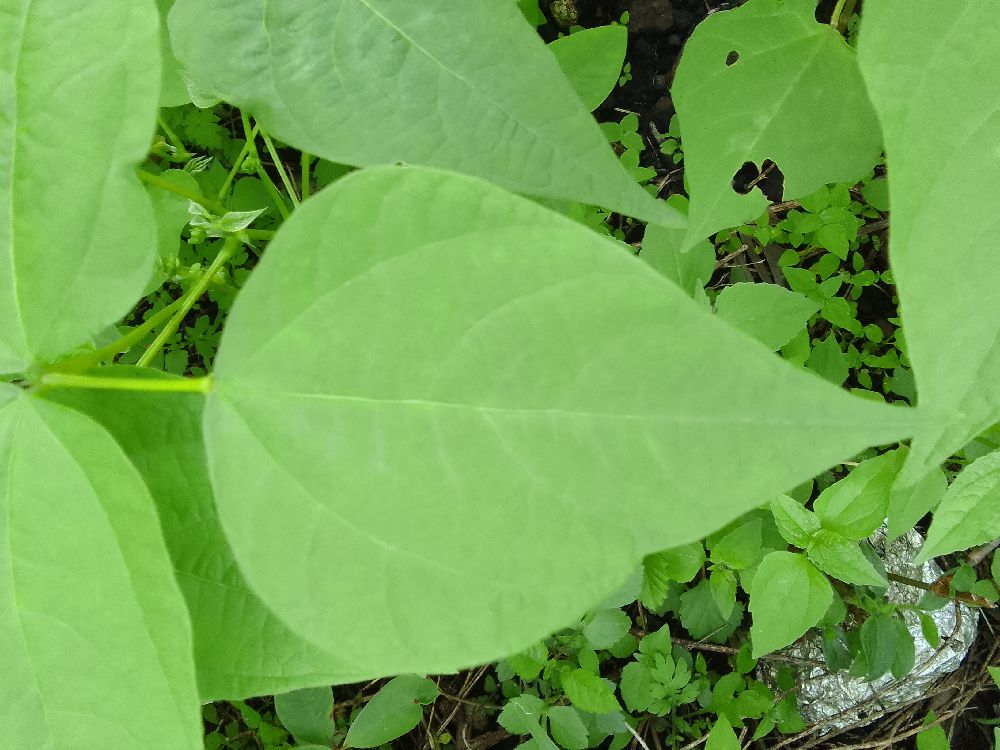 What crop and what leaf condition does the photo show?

common bean, healthy
